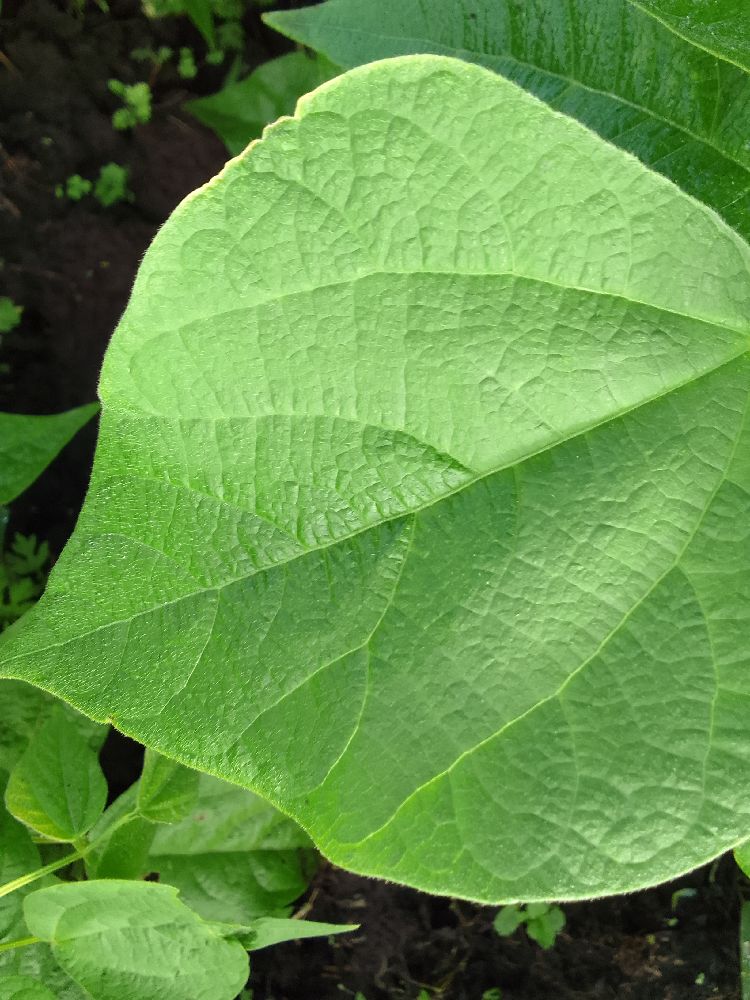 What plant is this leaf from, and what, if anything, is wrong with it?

common bean, healthy
